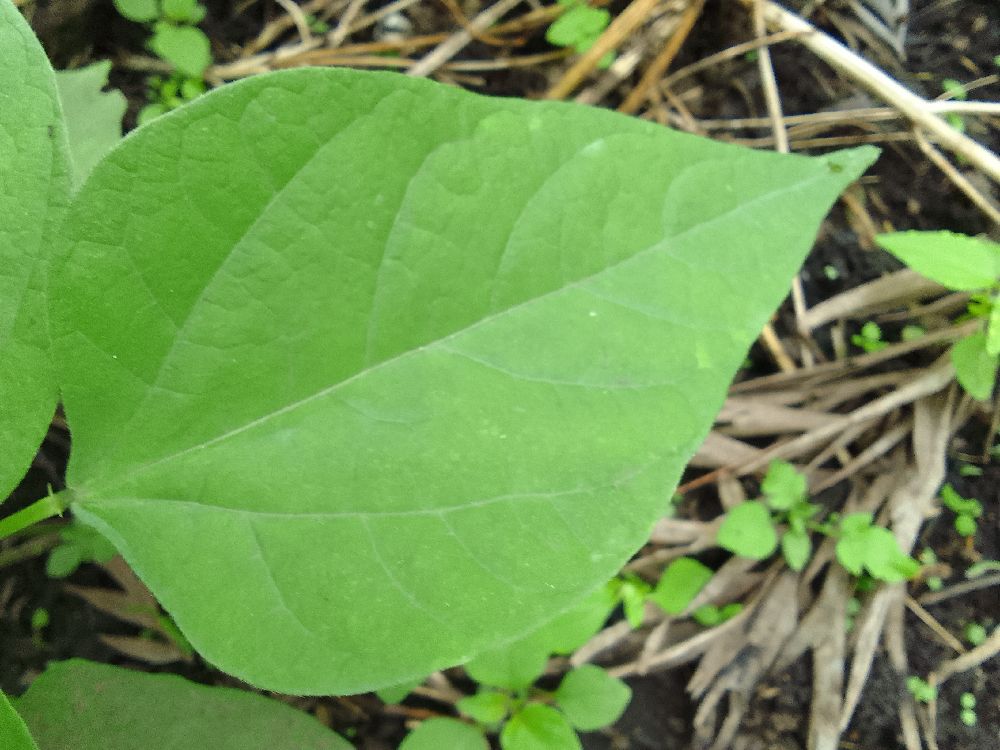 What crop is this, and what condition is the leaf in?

common bean, healthy
